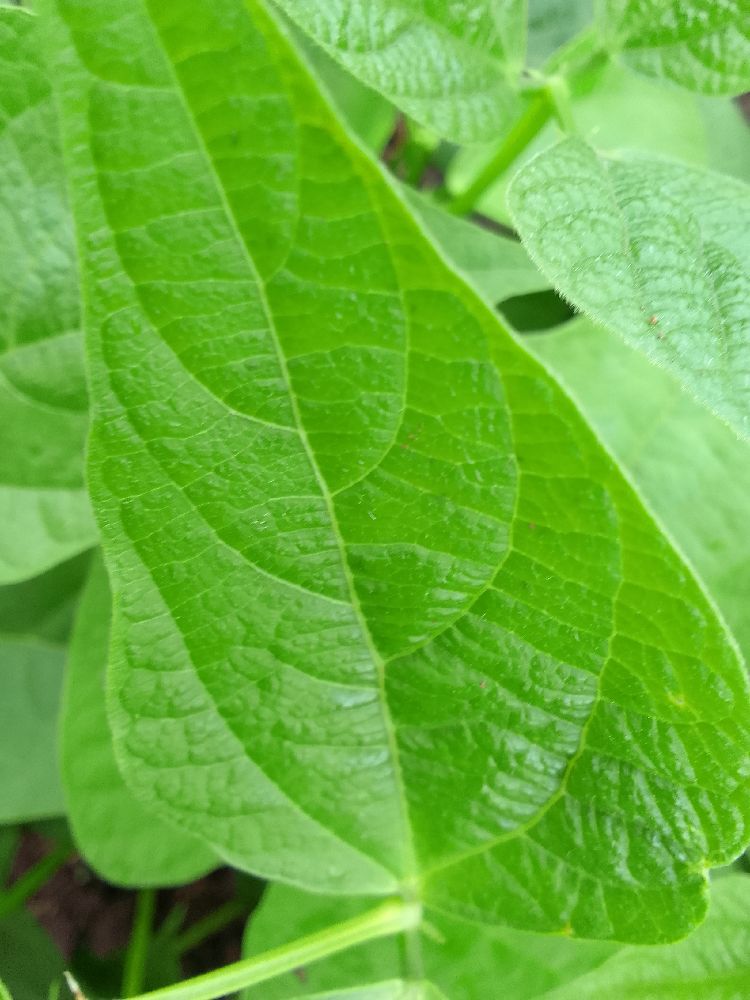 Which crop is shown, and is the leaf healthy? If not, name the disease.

common bean, healthy
